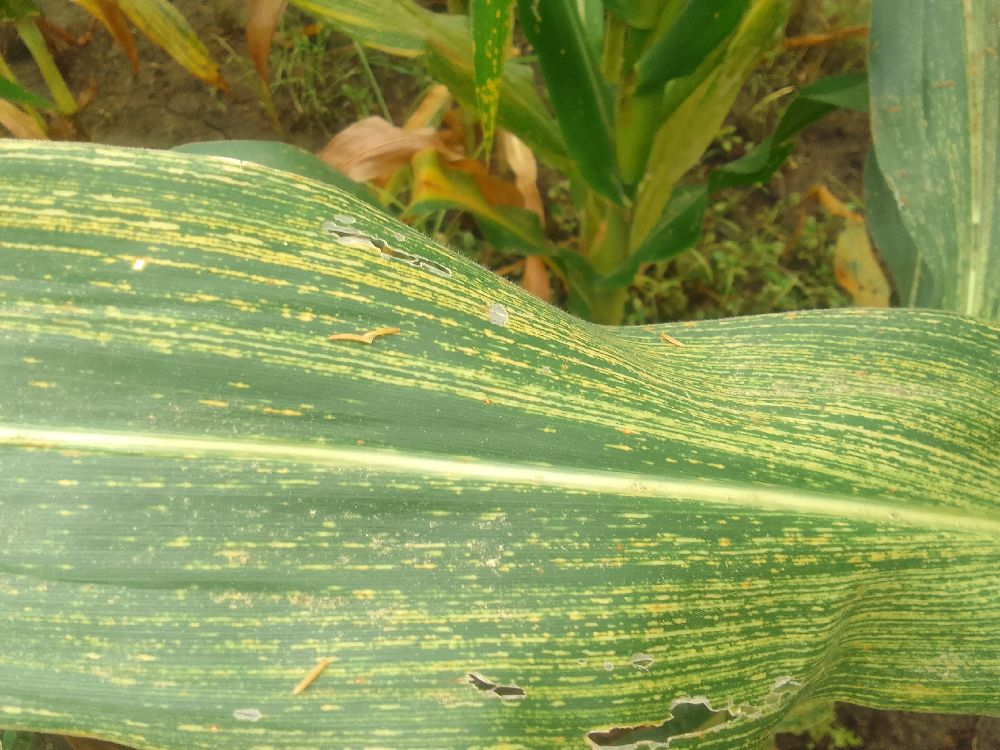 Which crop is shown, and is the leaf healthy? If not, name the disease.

maize, maize streak virus
